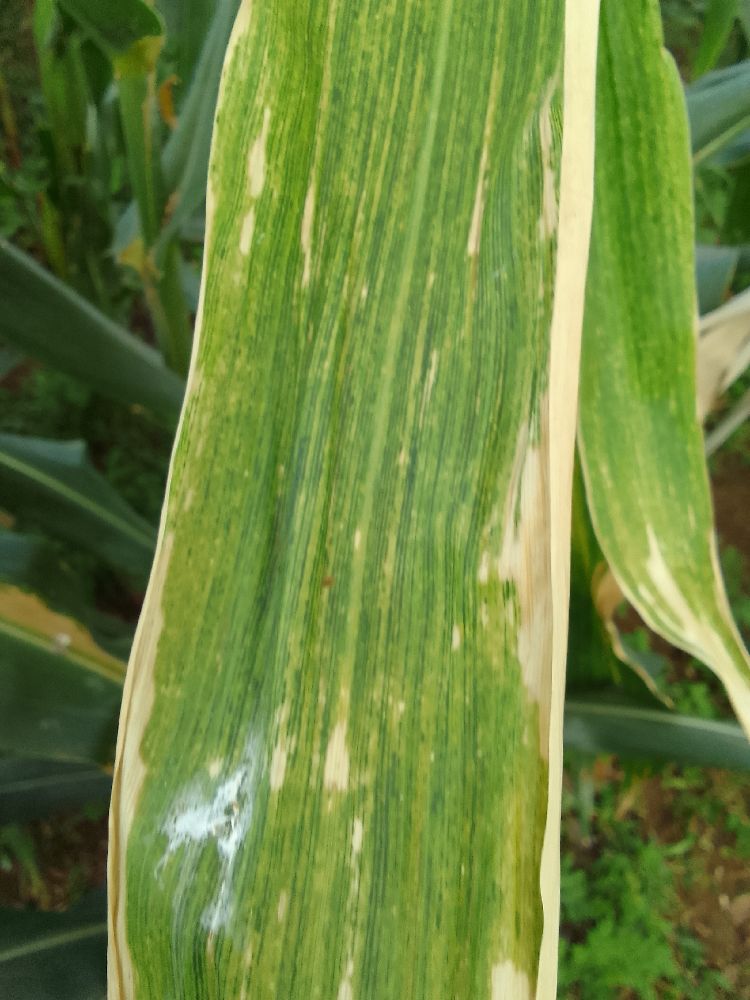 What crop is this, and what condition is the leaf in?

maize, maize lethal necrosis
